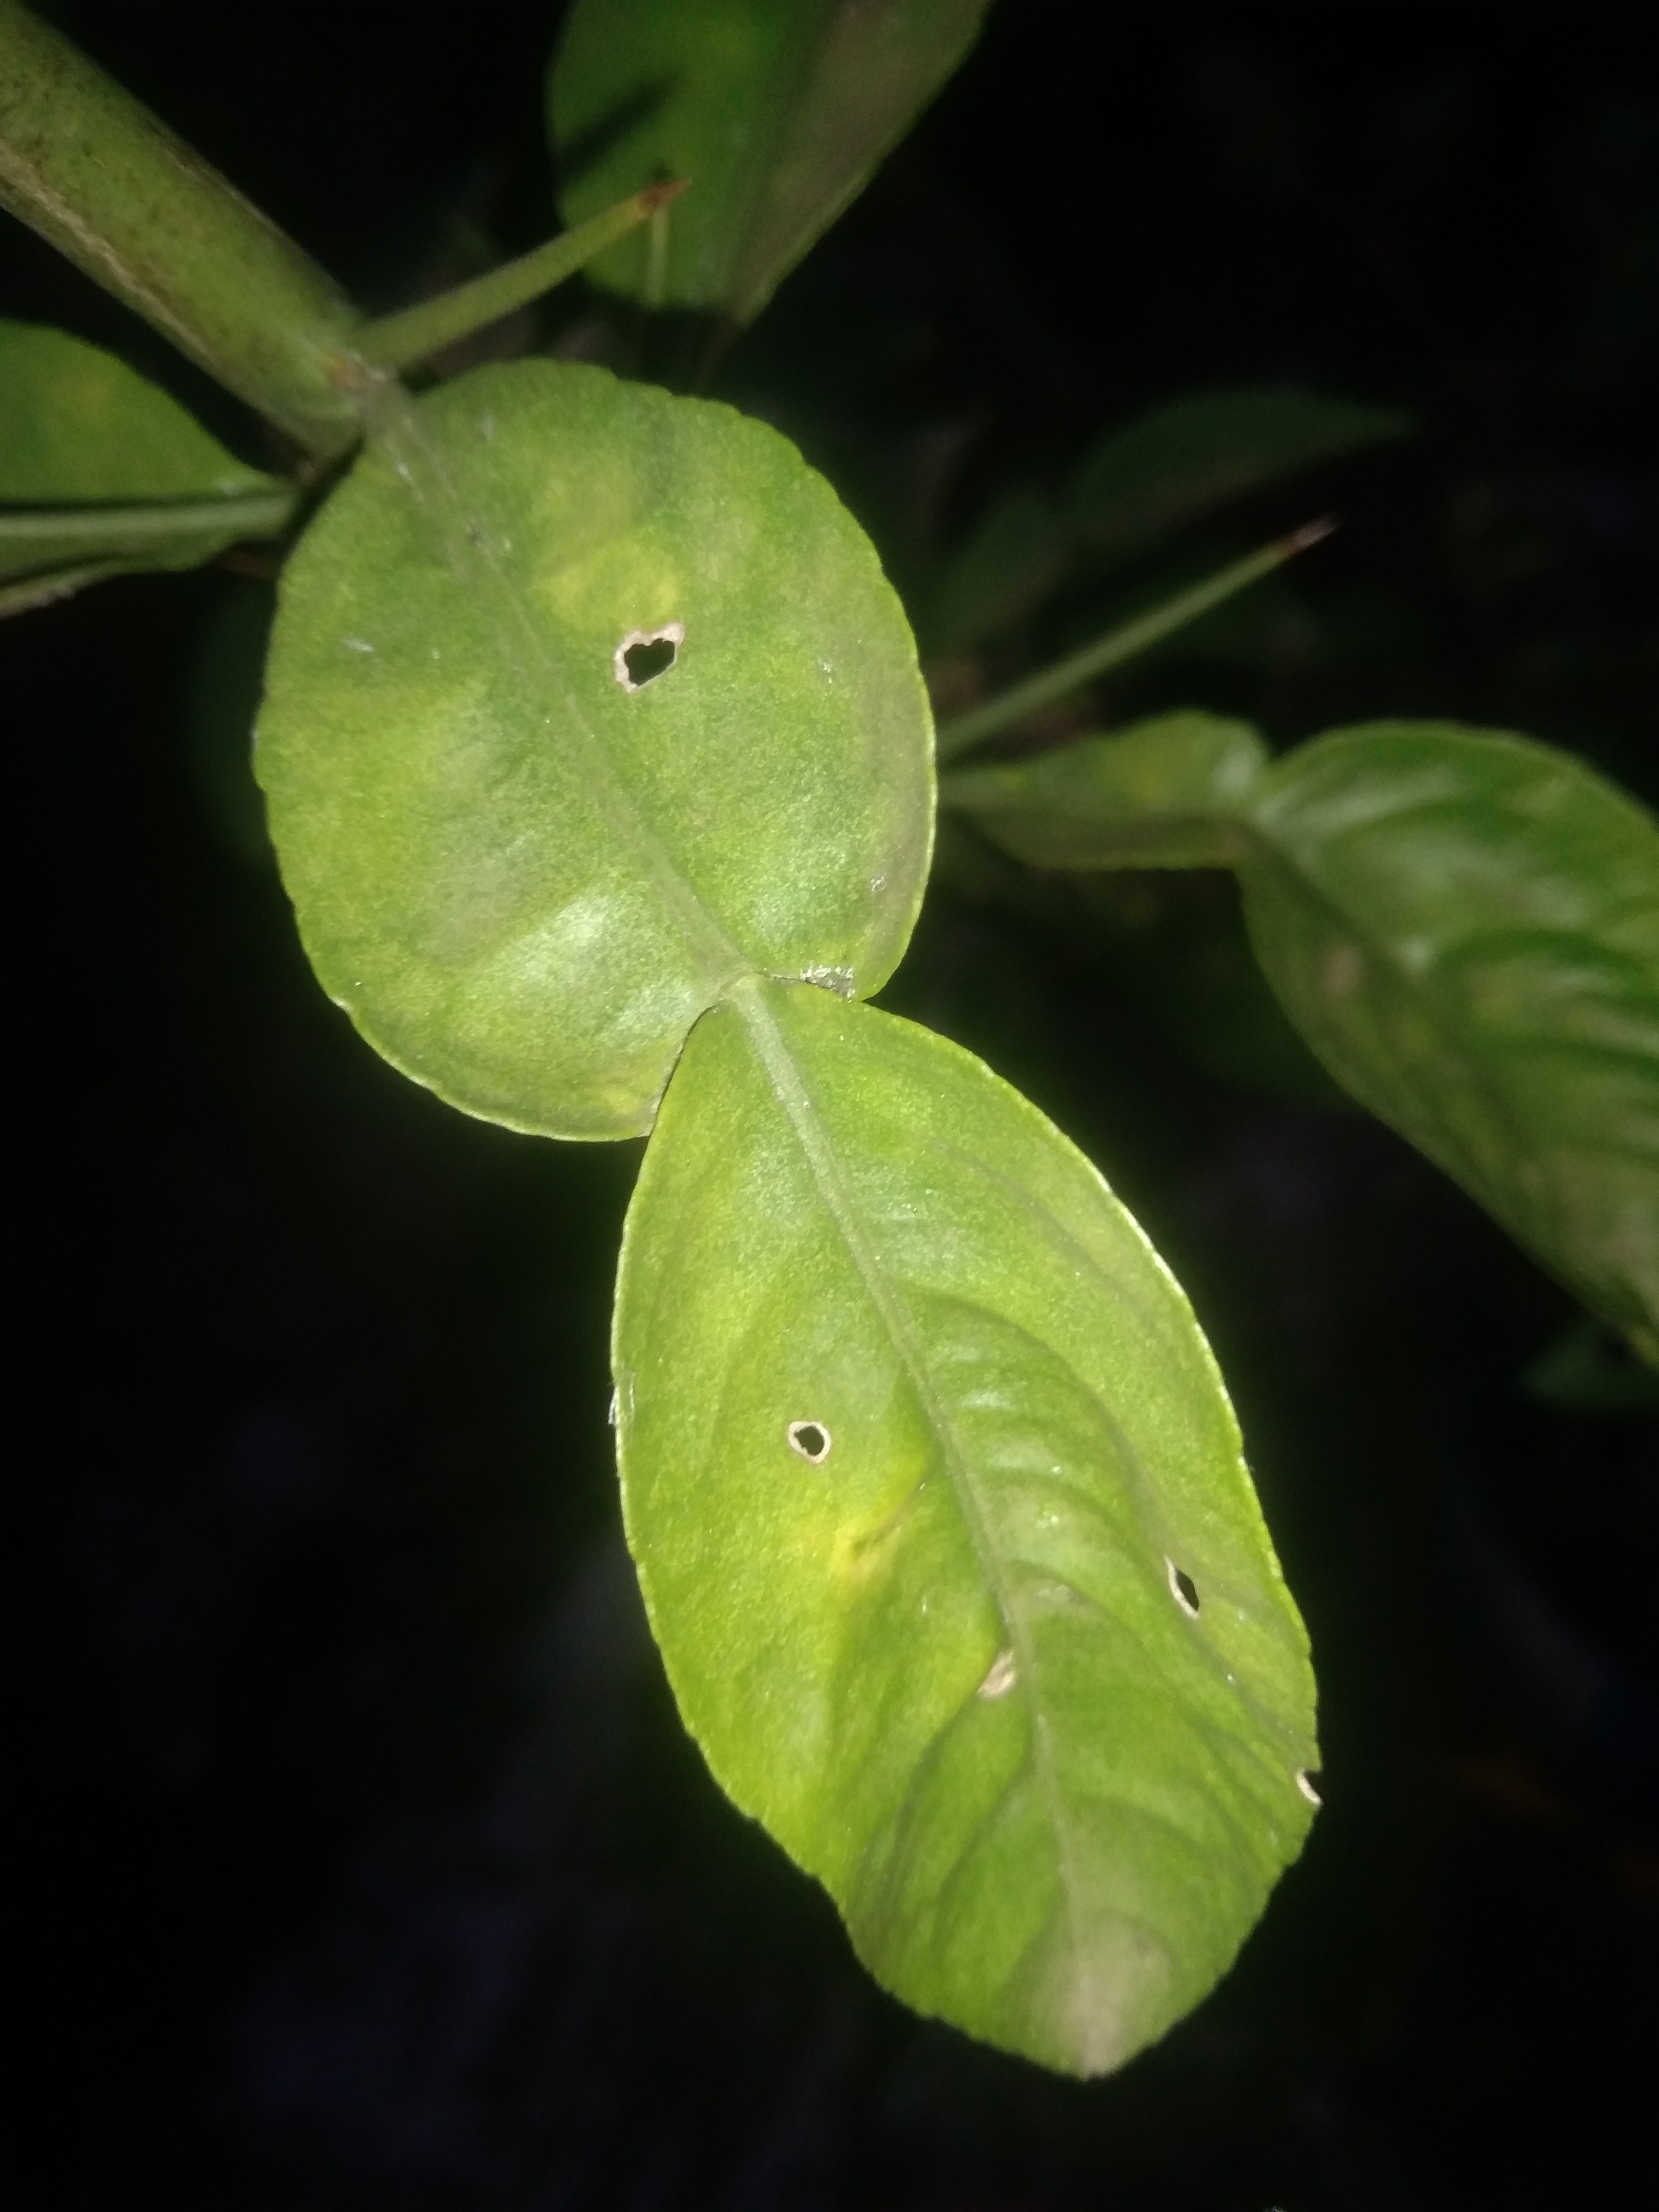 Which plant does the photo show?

lemon
